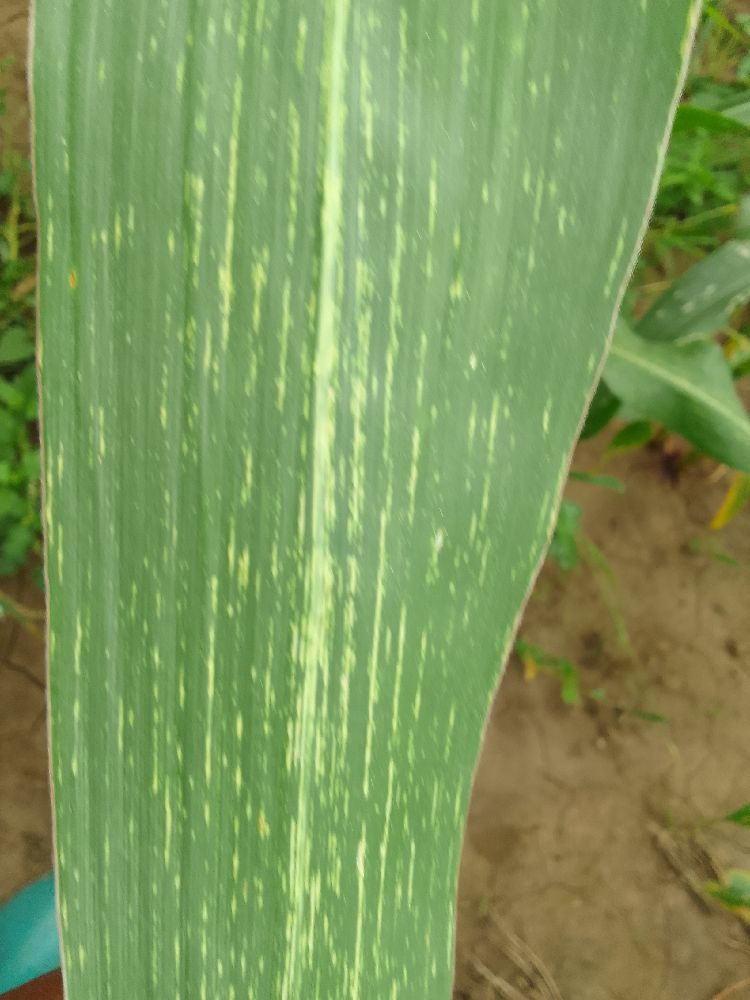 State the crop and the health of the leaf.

maize, maize streak virus
